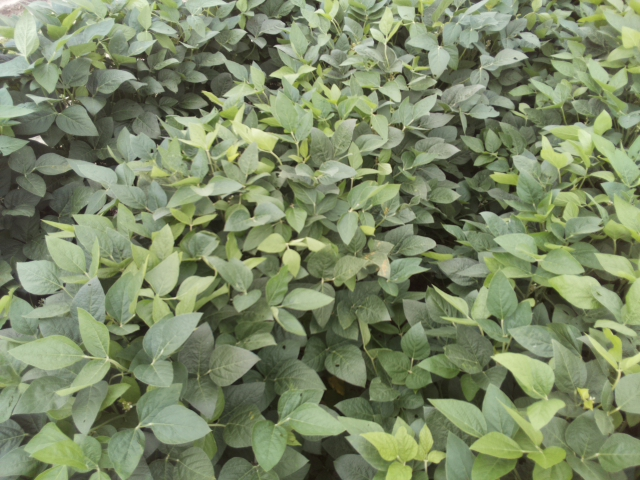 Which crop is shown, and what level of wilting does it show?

soybean, leaves with no wilting
